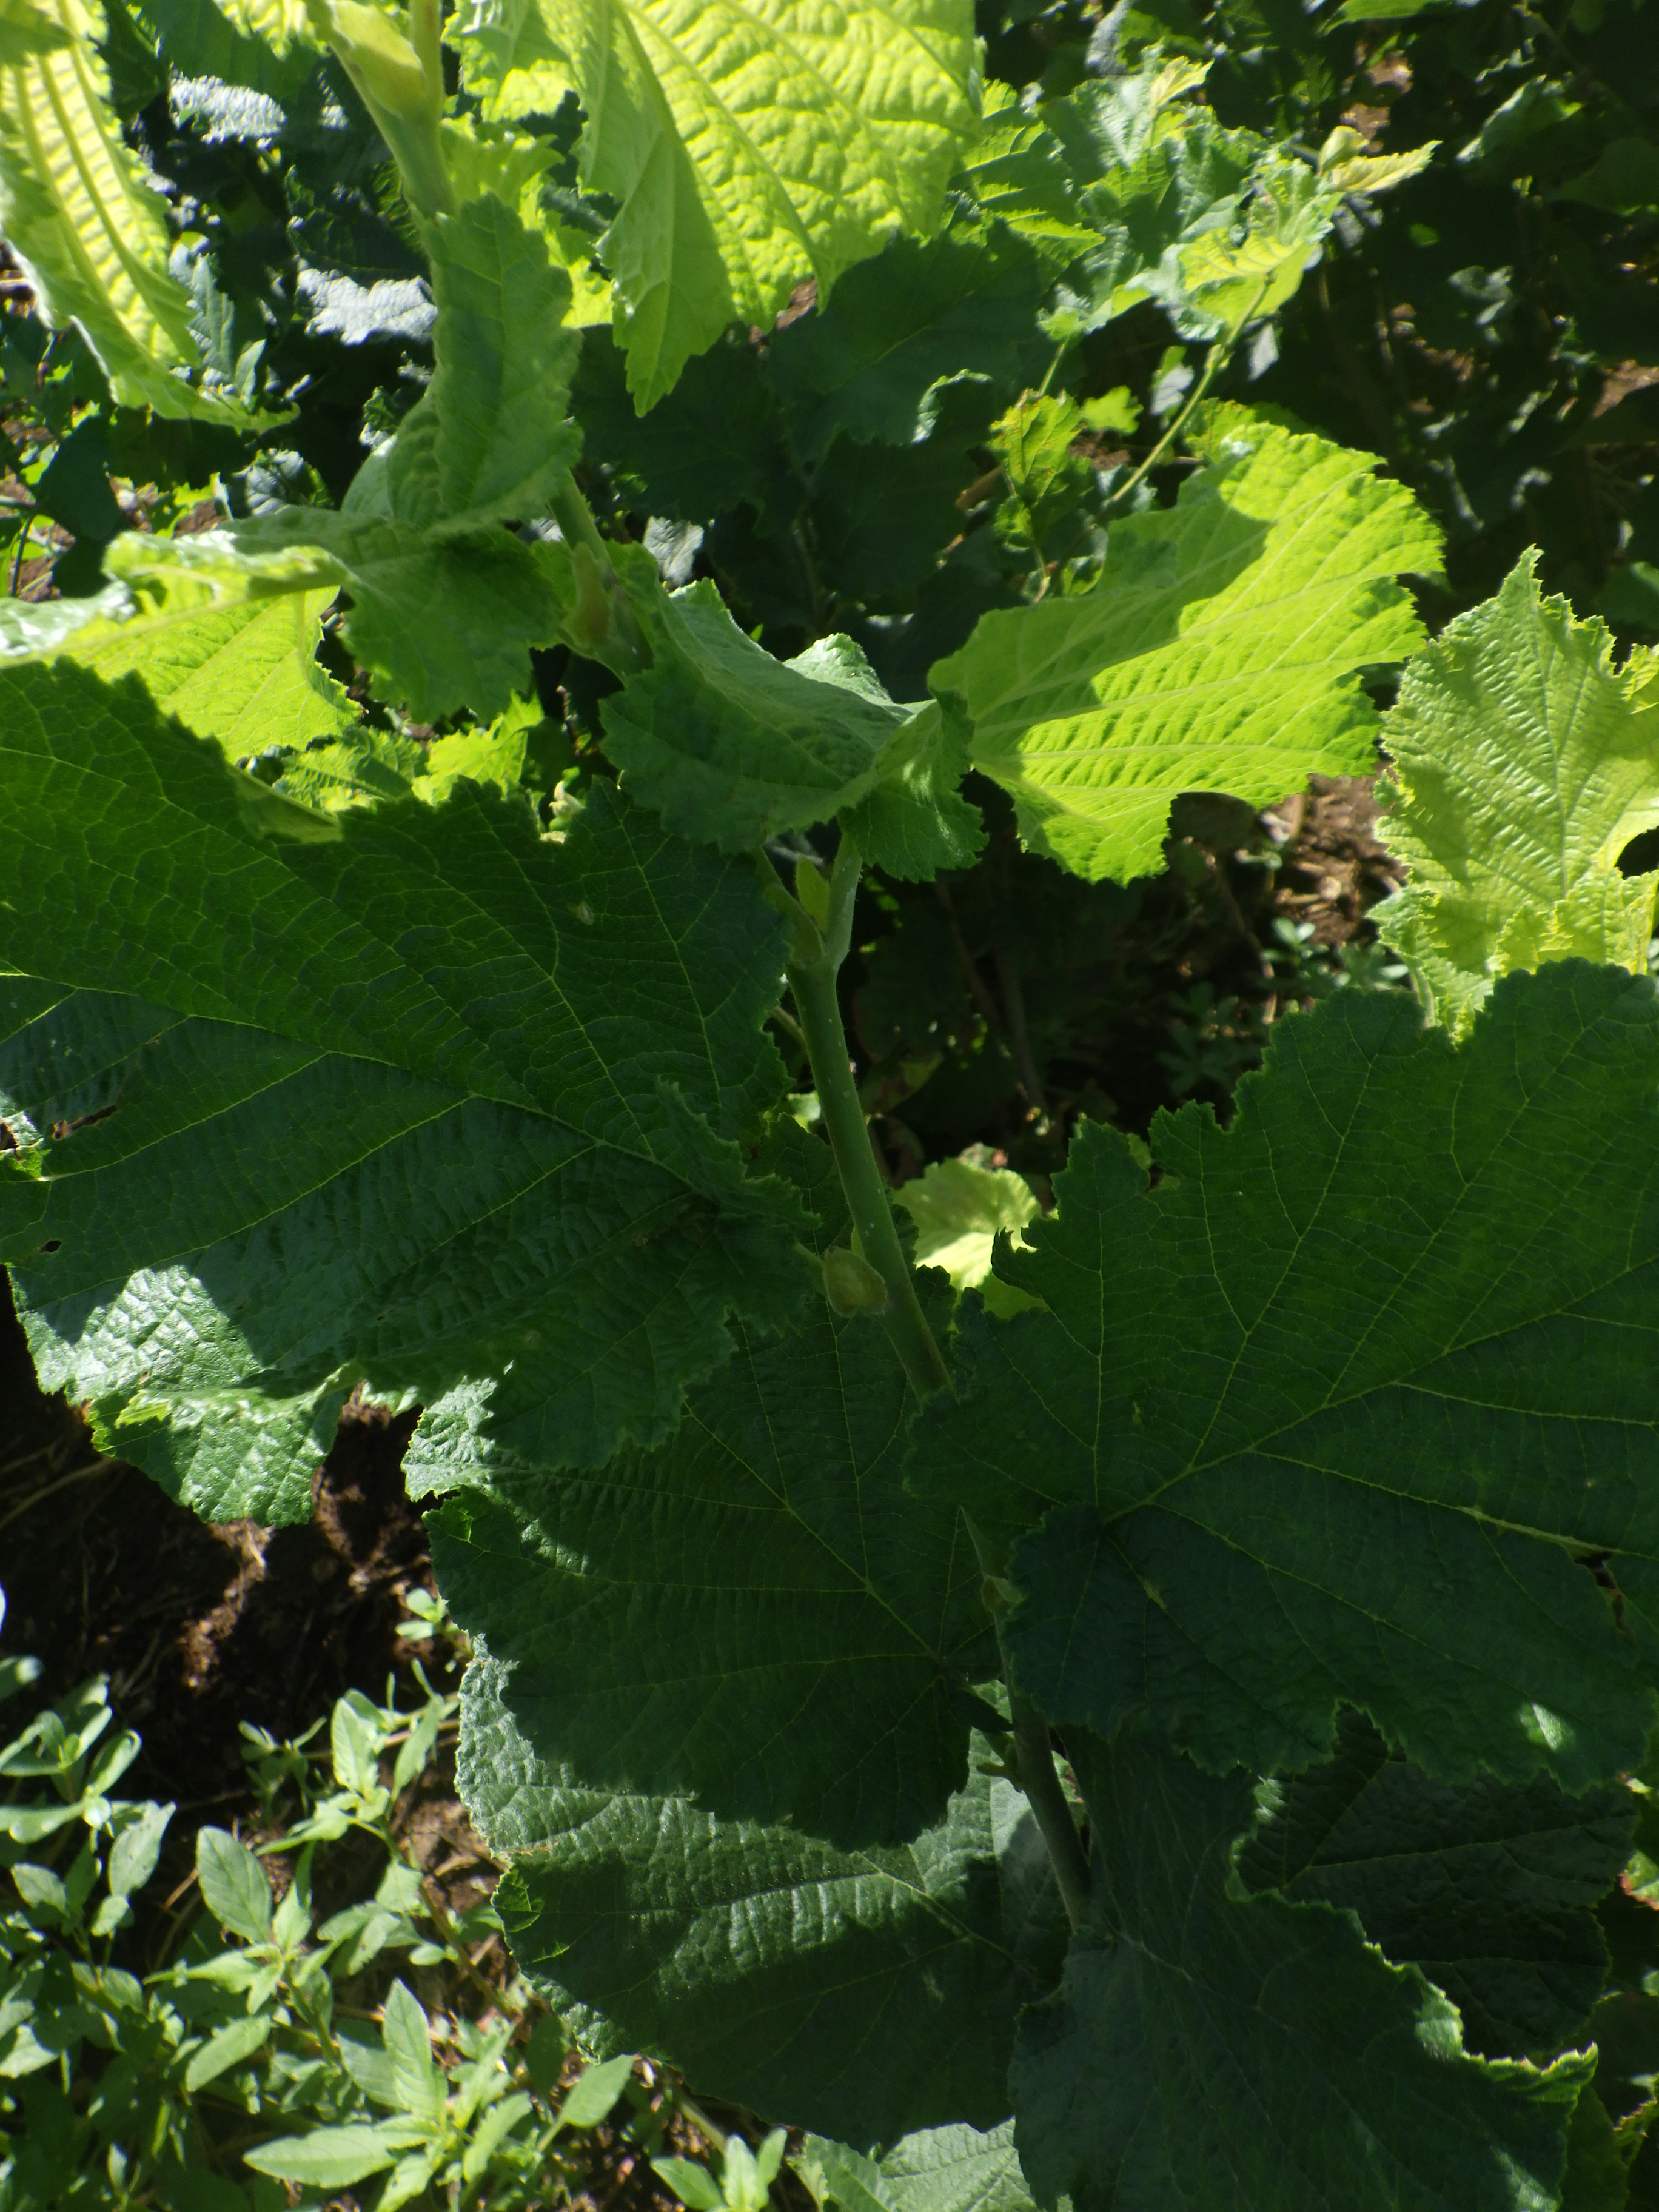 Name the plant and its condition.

hazel, phytophagous
